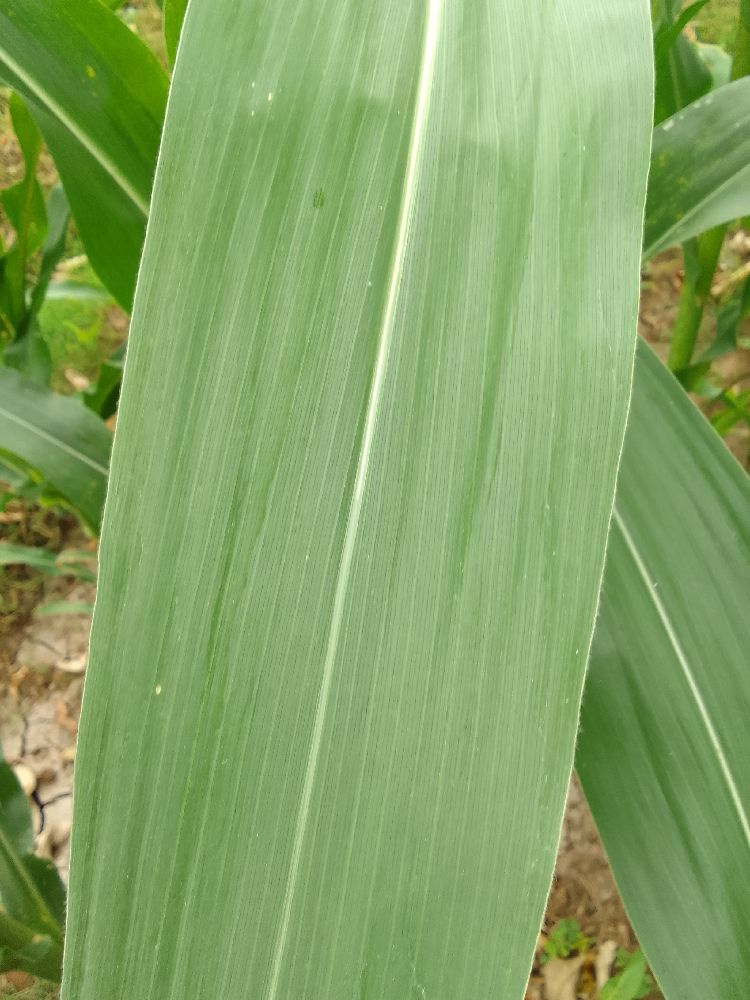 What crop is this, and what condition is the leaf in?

maize, healthy
